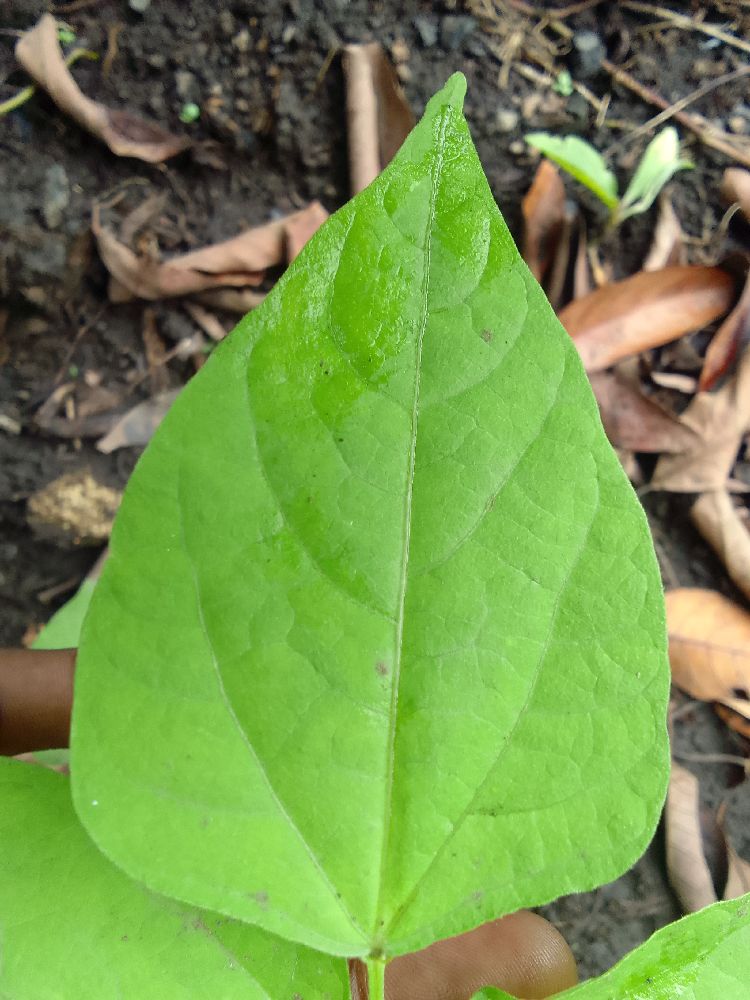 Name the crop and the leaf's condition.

common bean, healthy
